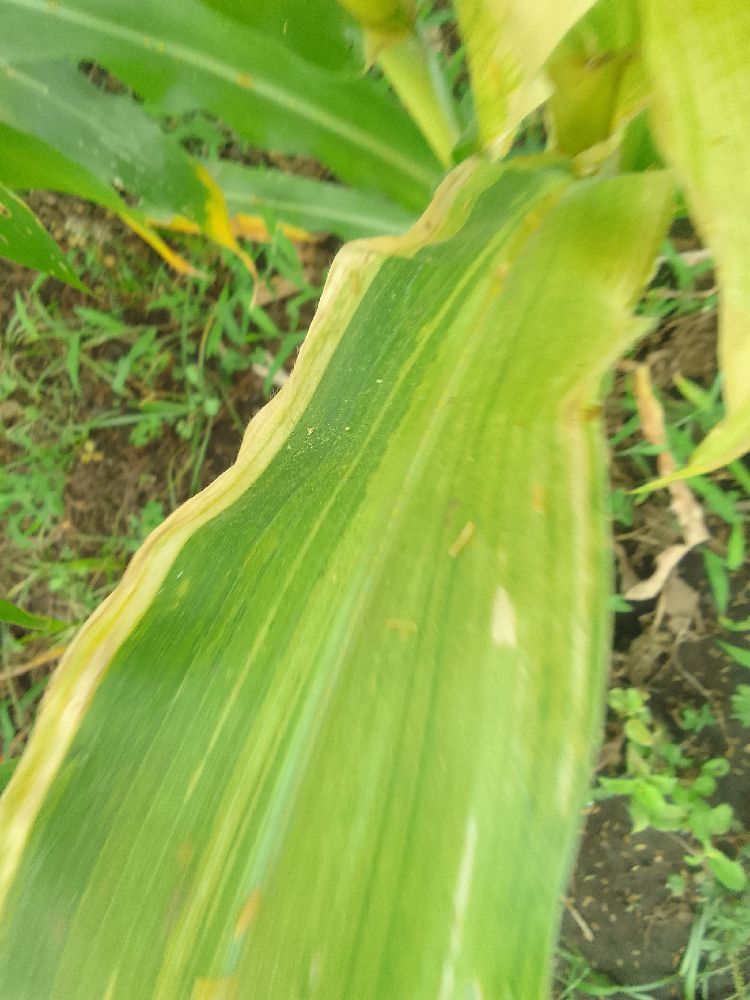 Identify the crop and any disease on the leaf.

maize, maize lethal necrosis
